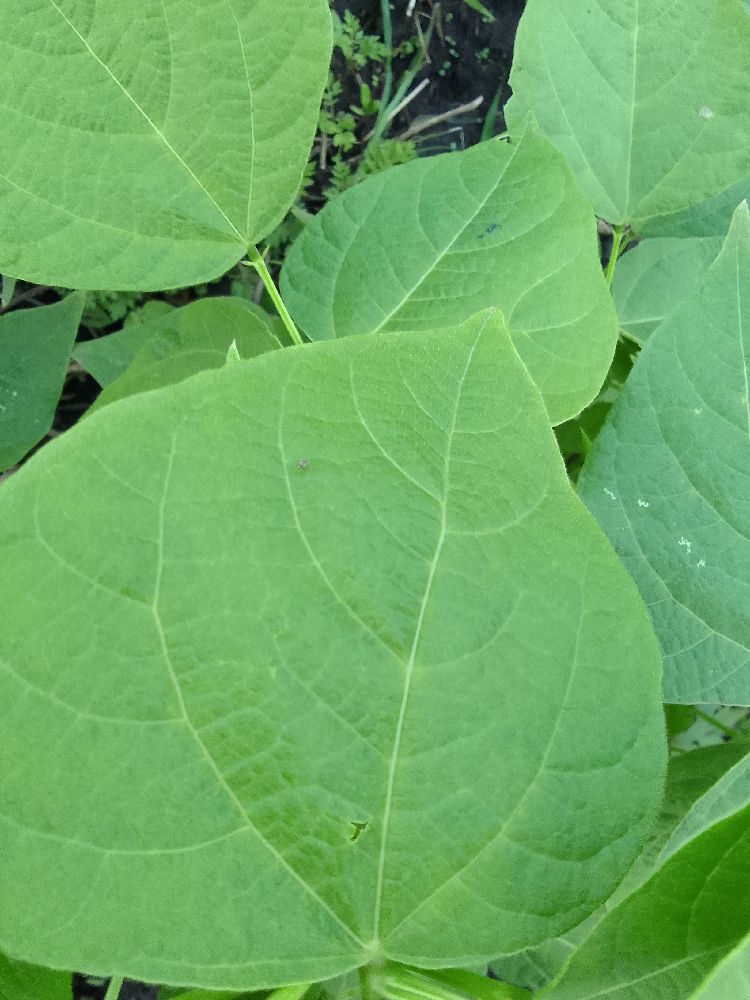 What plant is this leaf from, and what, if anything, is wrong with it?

common bean, healthy
